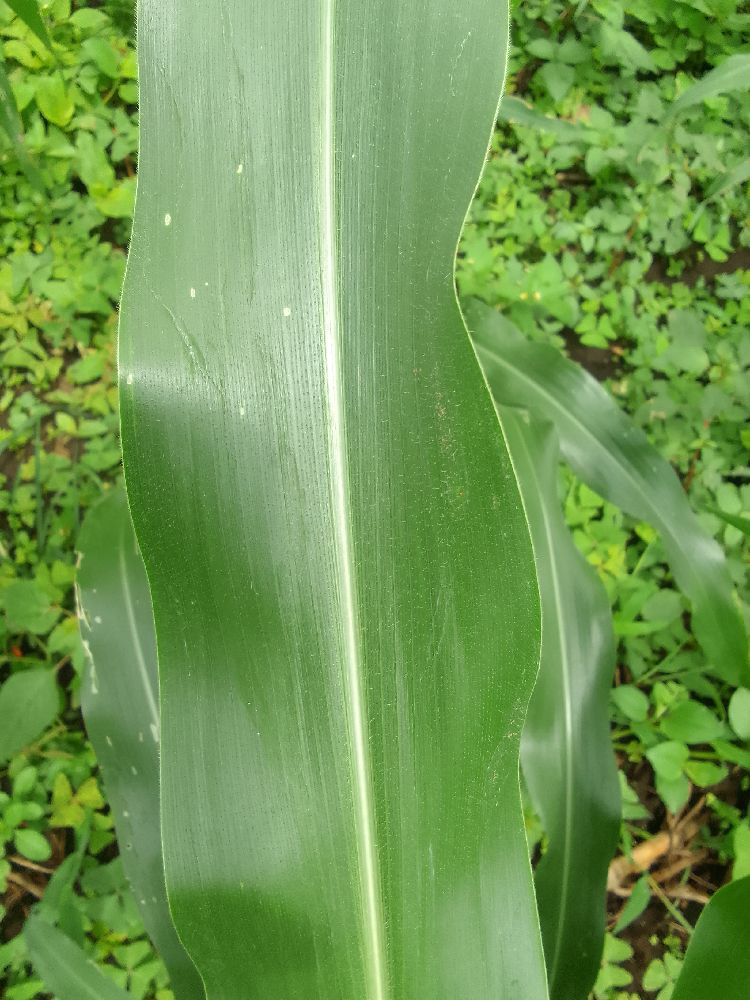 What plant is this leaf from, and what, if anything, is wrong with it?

maize, healthy
